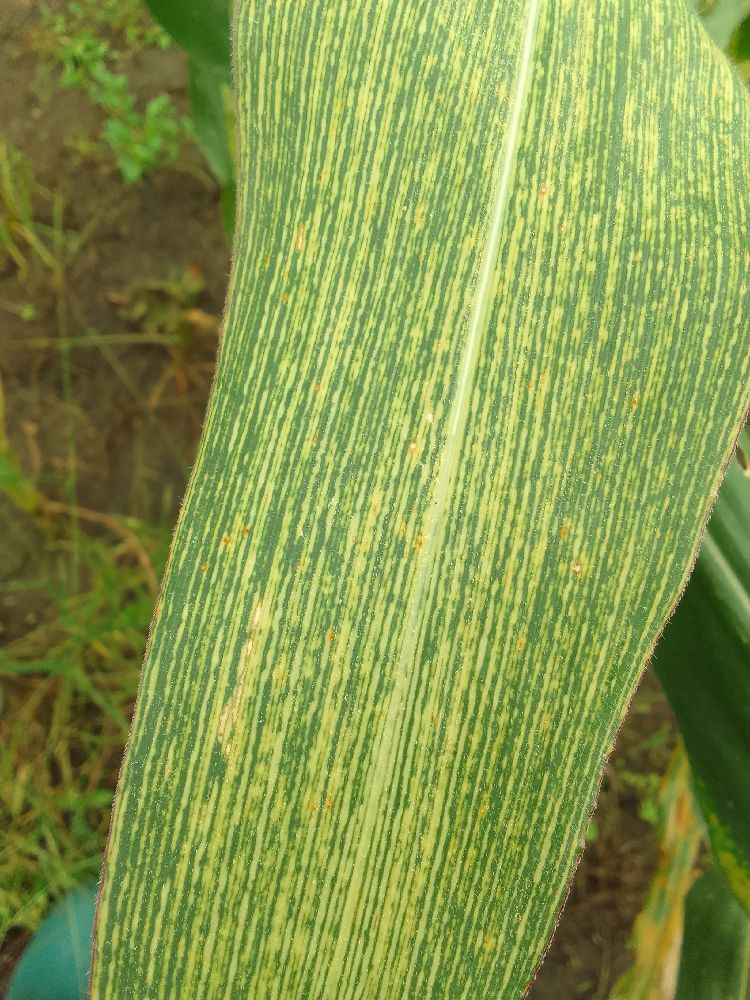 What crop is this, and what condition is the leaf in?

maize, maize streak virus
